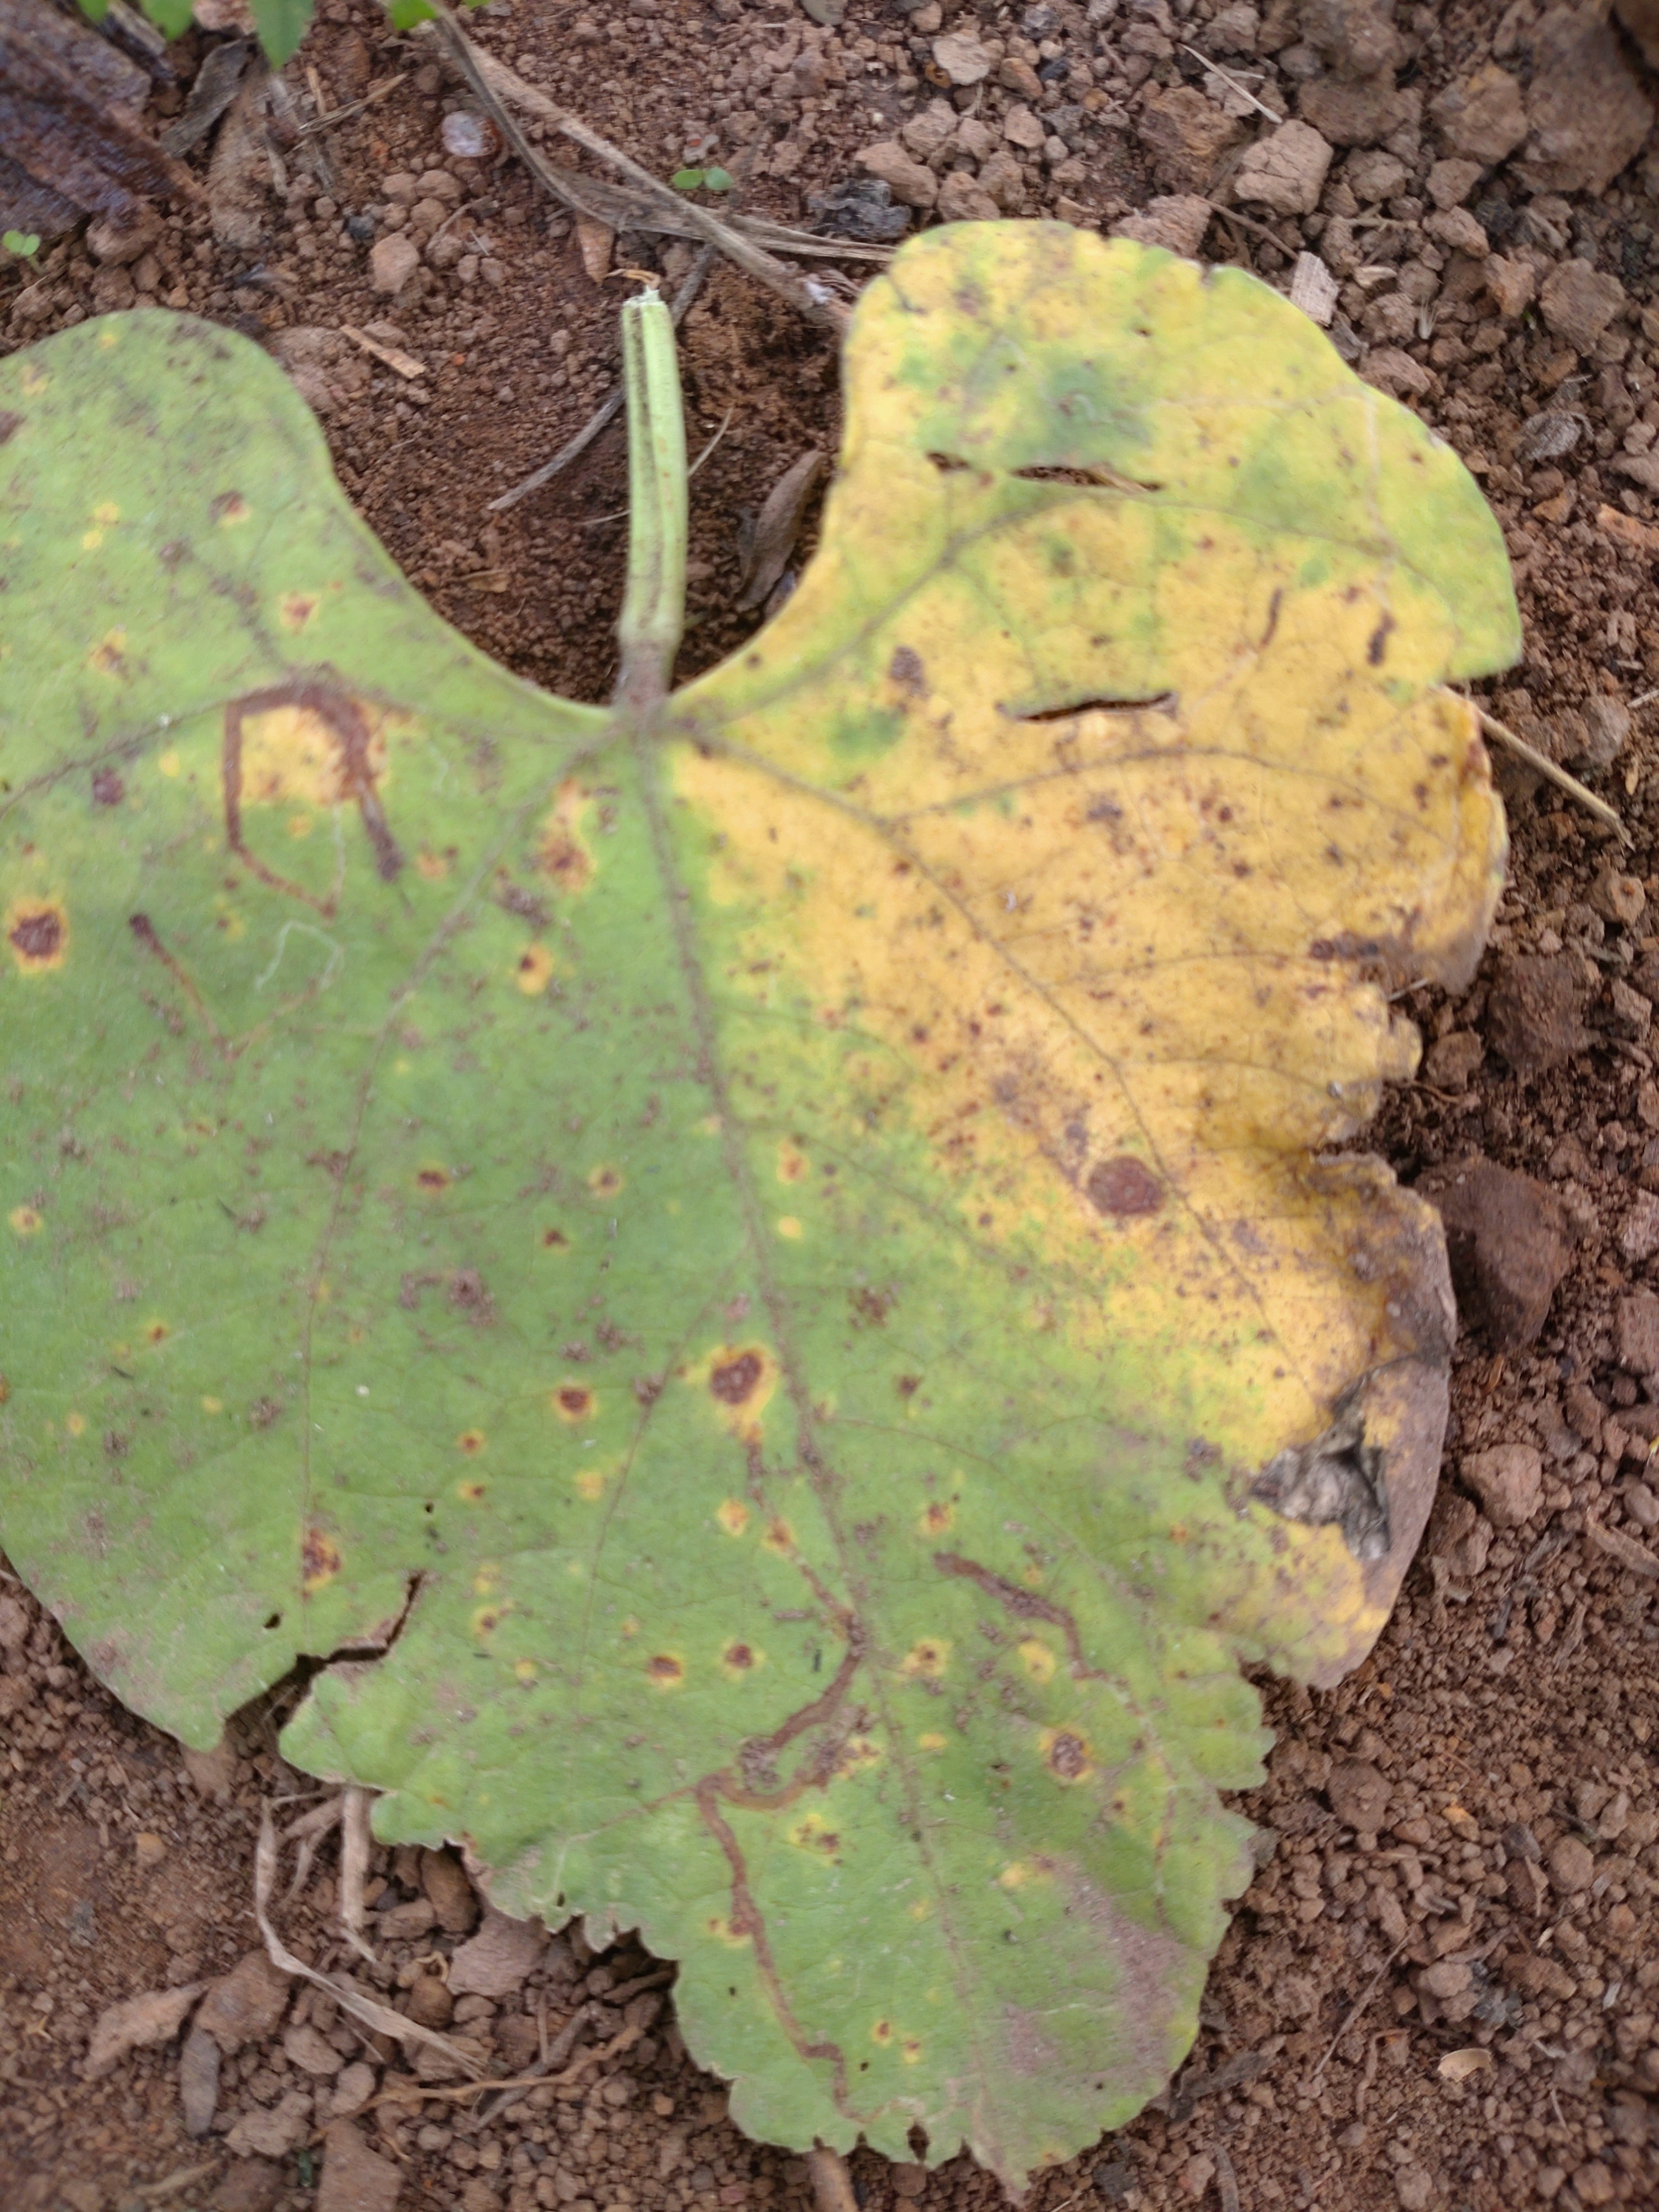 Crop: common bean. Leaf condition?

rust
